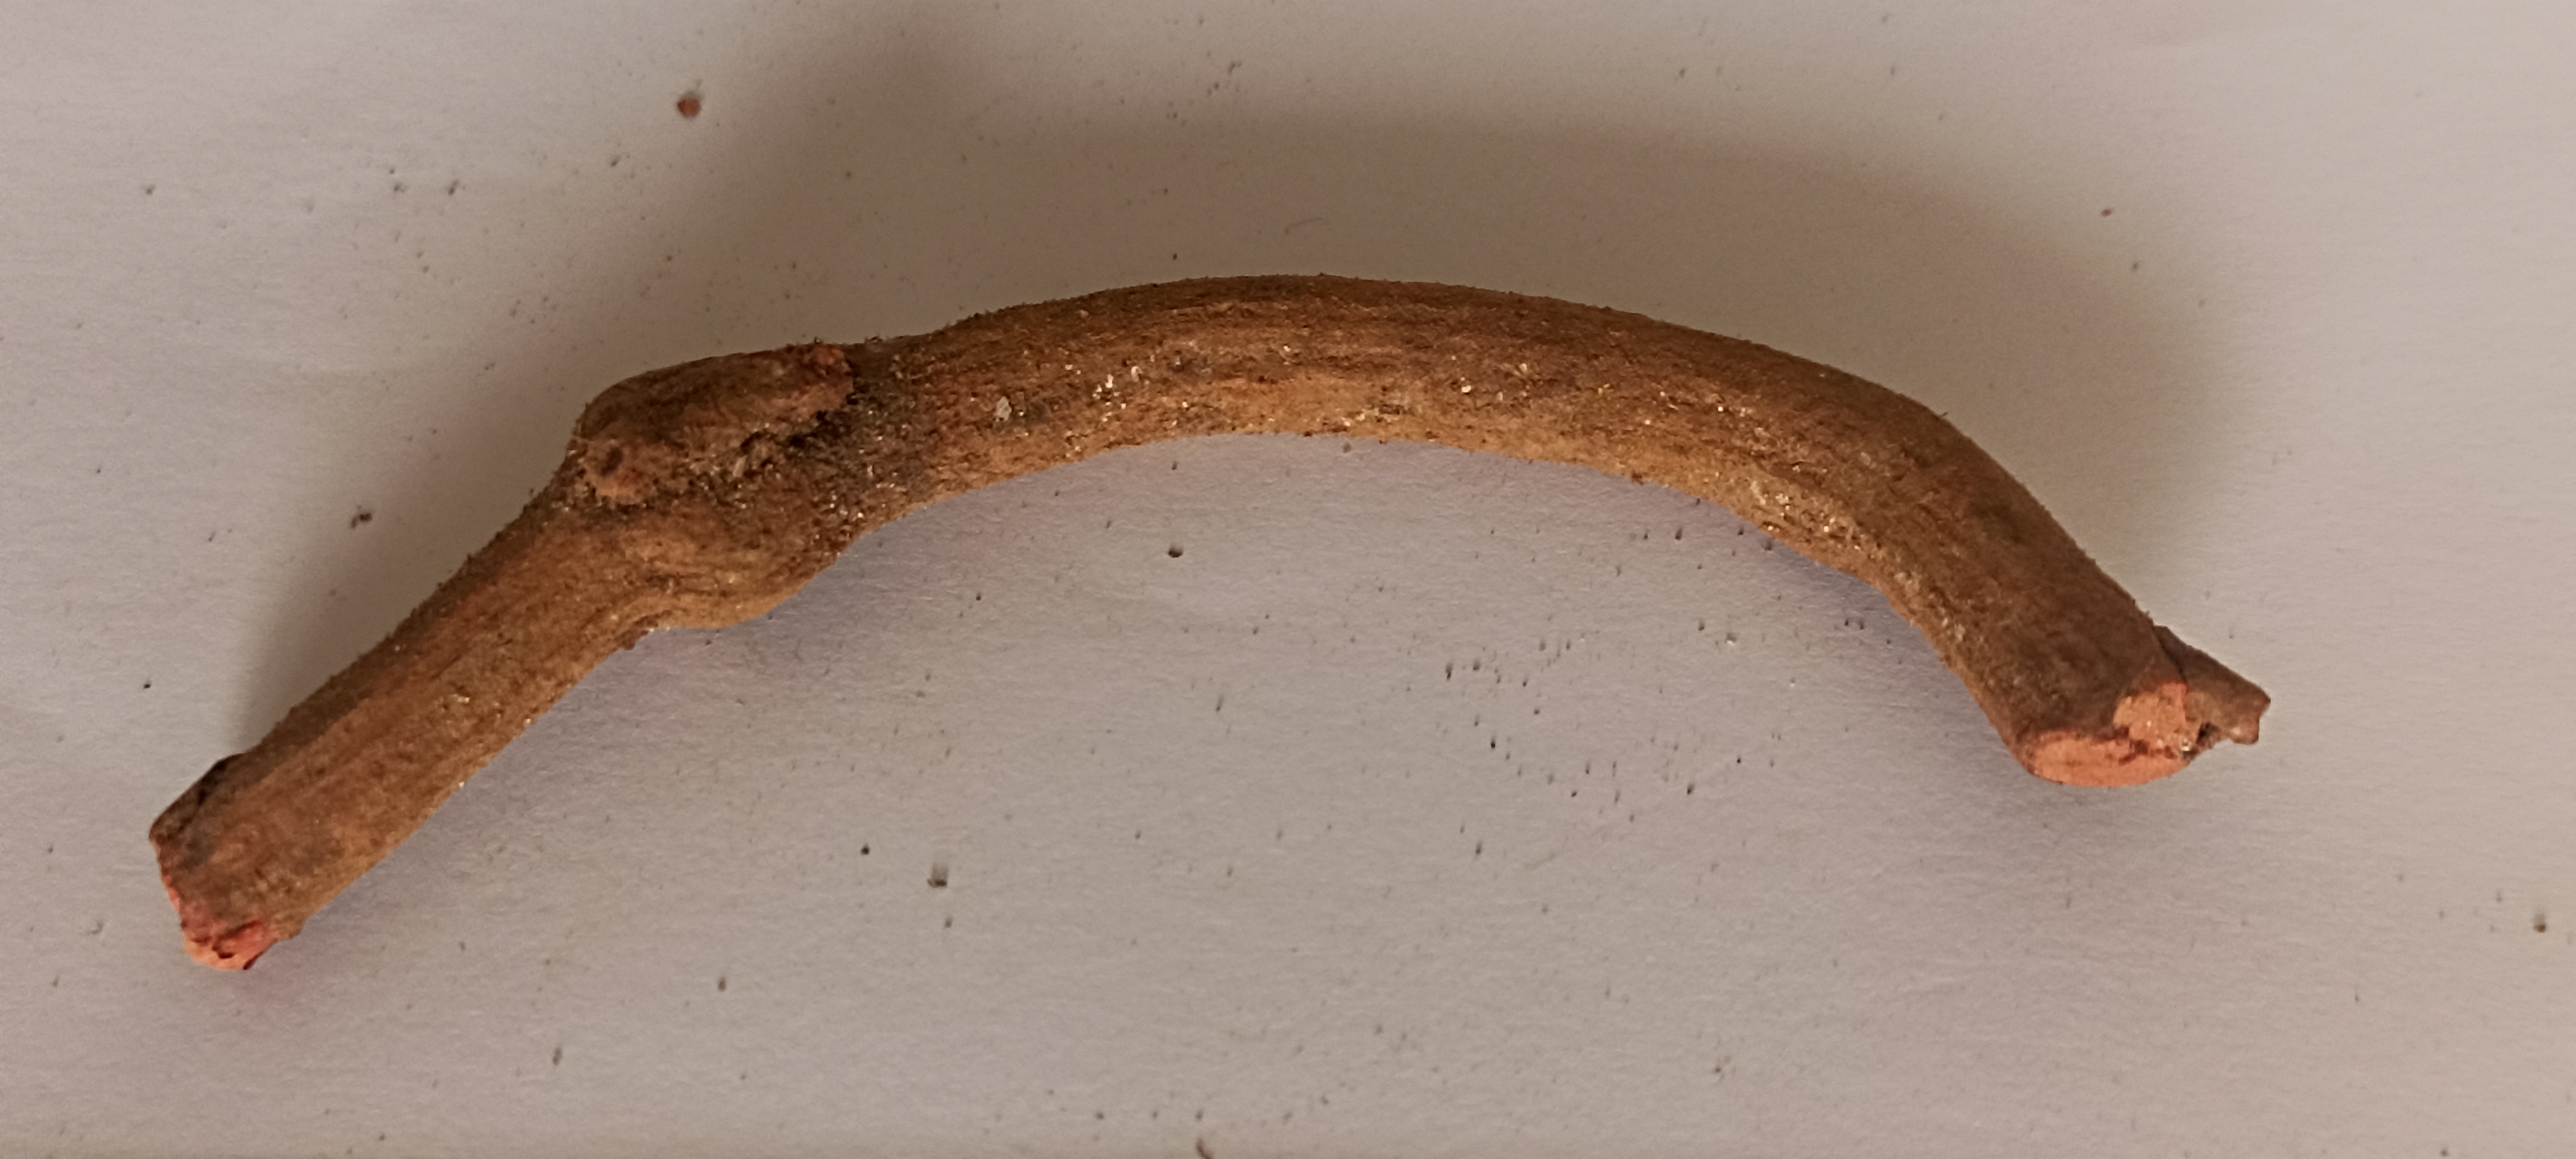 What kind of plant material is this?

manjistha
